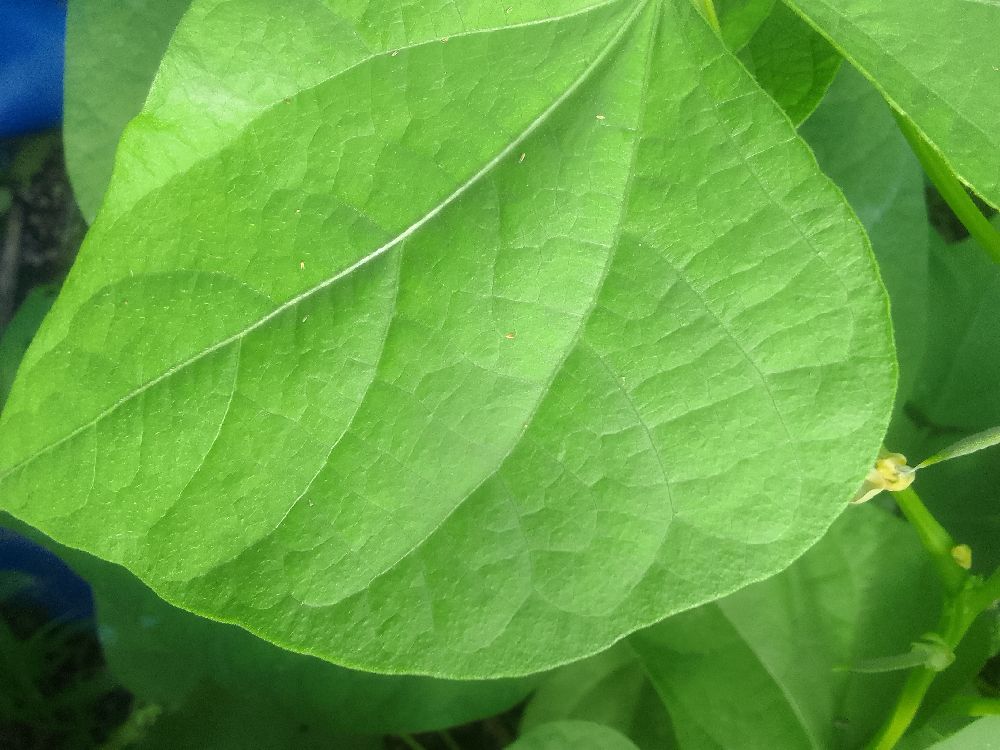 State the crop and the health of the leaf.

common bean, healthy
